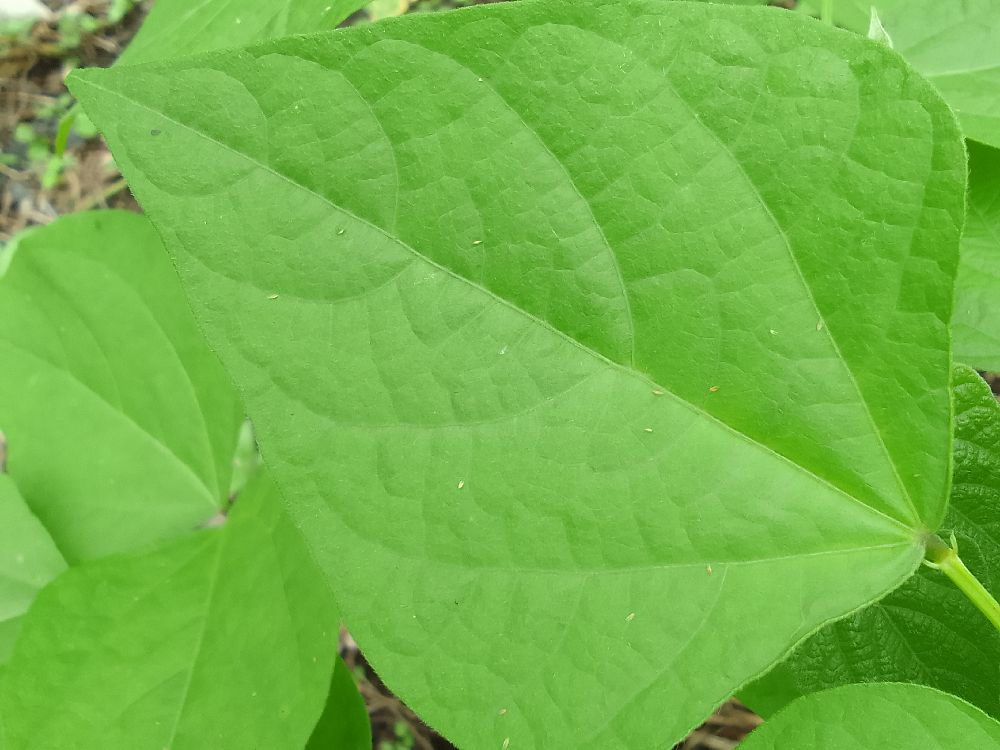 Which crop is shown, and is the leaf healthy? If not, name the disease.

common bean, healthy
